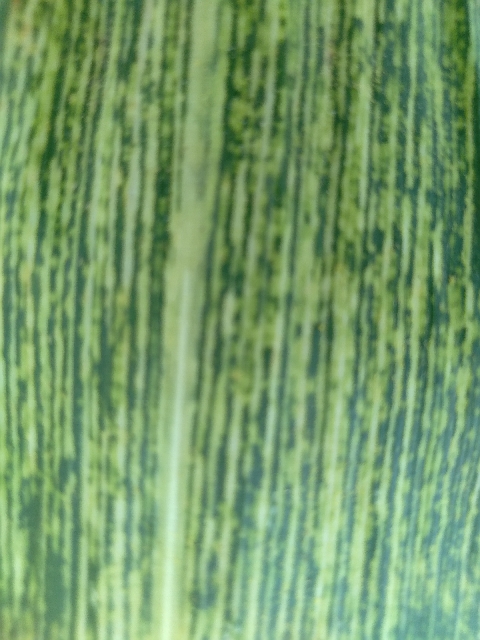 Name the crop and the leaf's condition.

maize, maize streak virus
